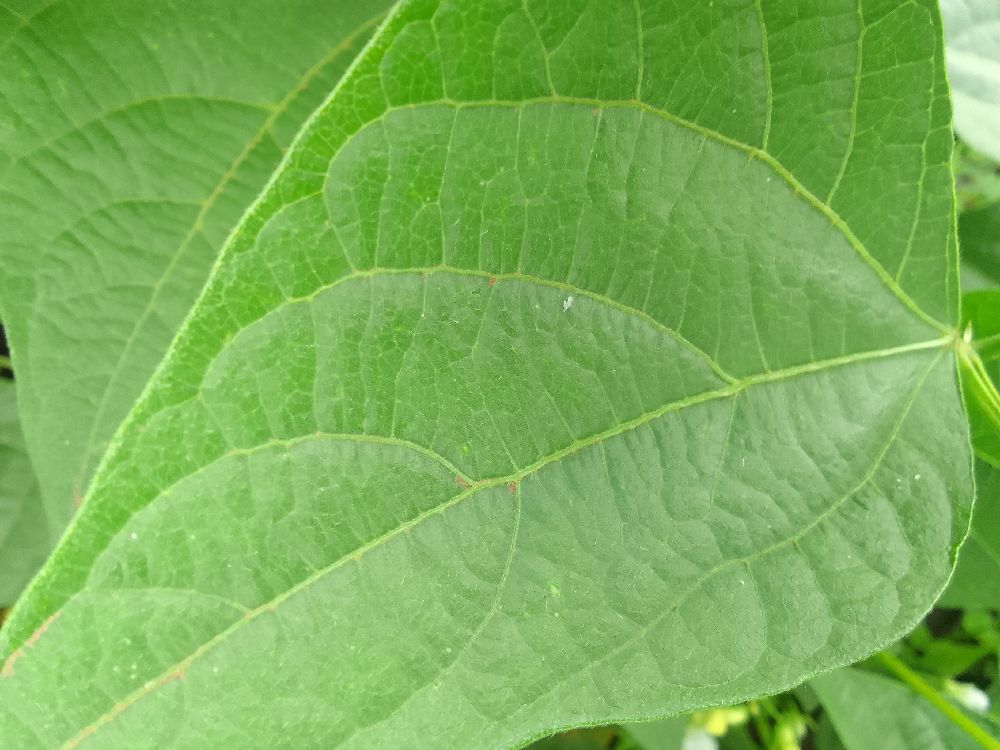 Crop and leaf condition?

common bean, healthy
